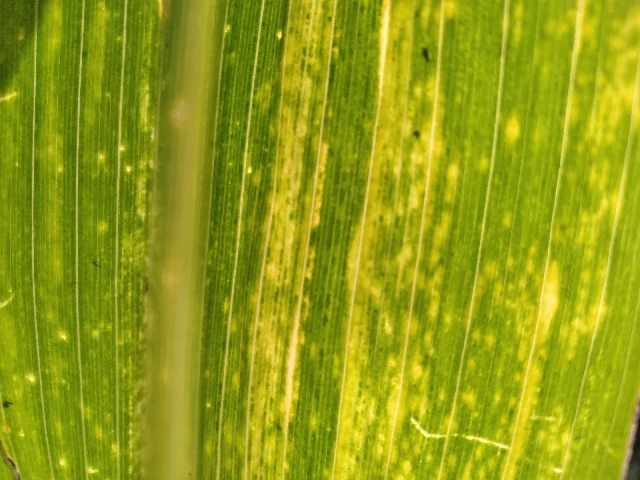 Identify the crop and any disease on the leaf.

maize, maize lethal necrosis
